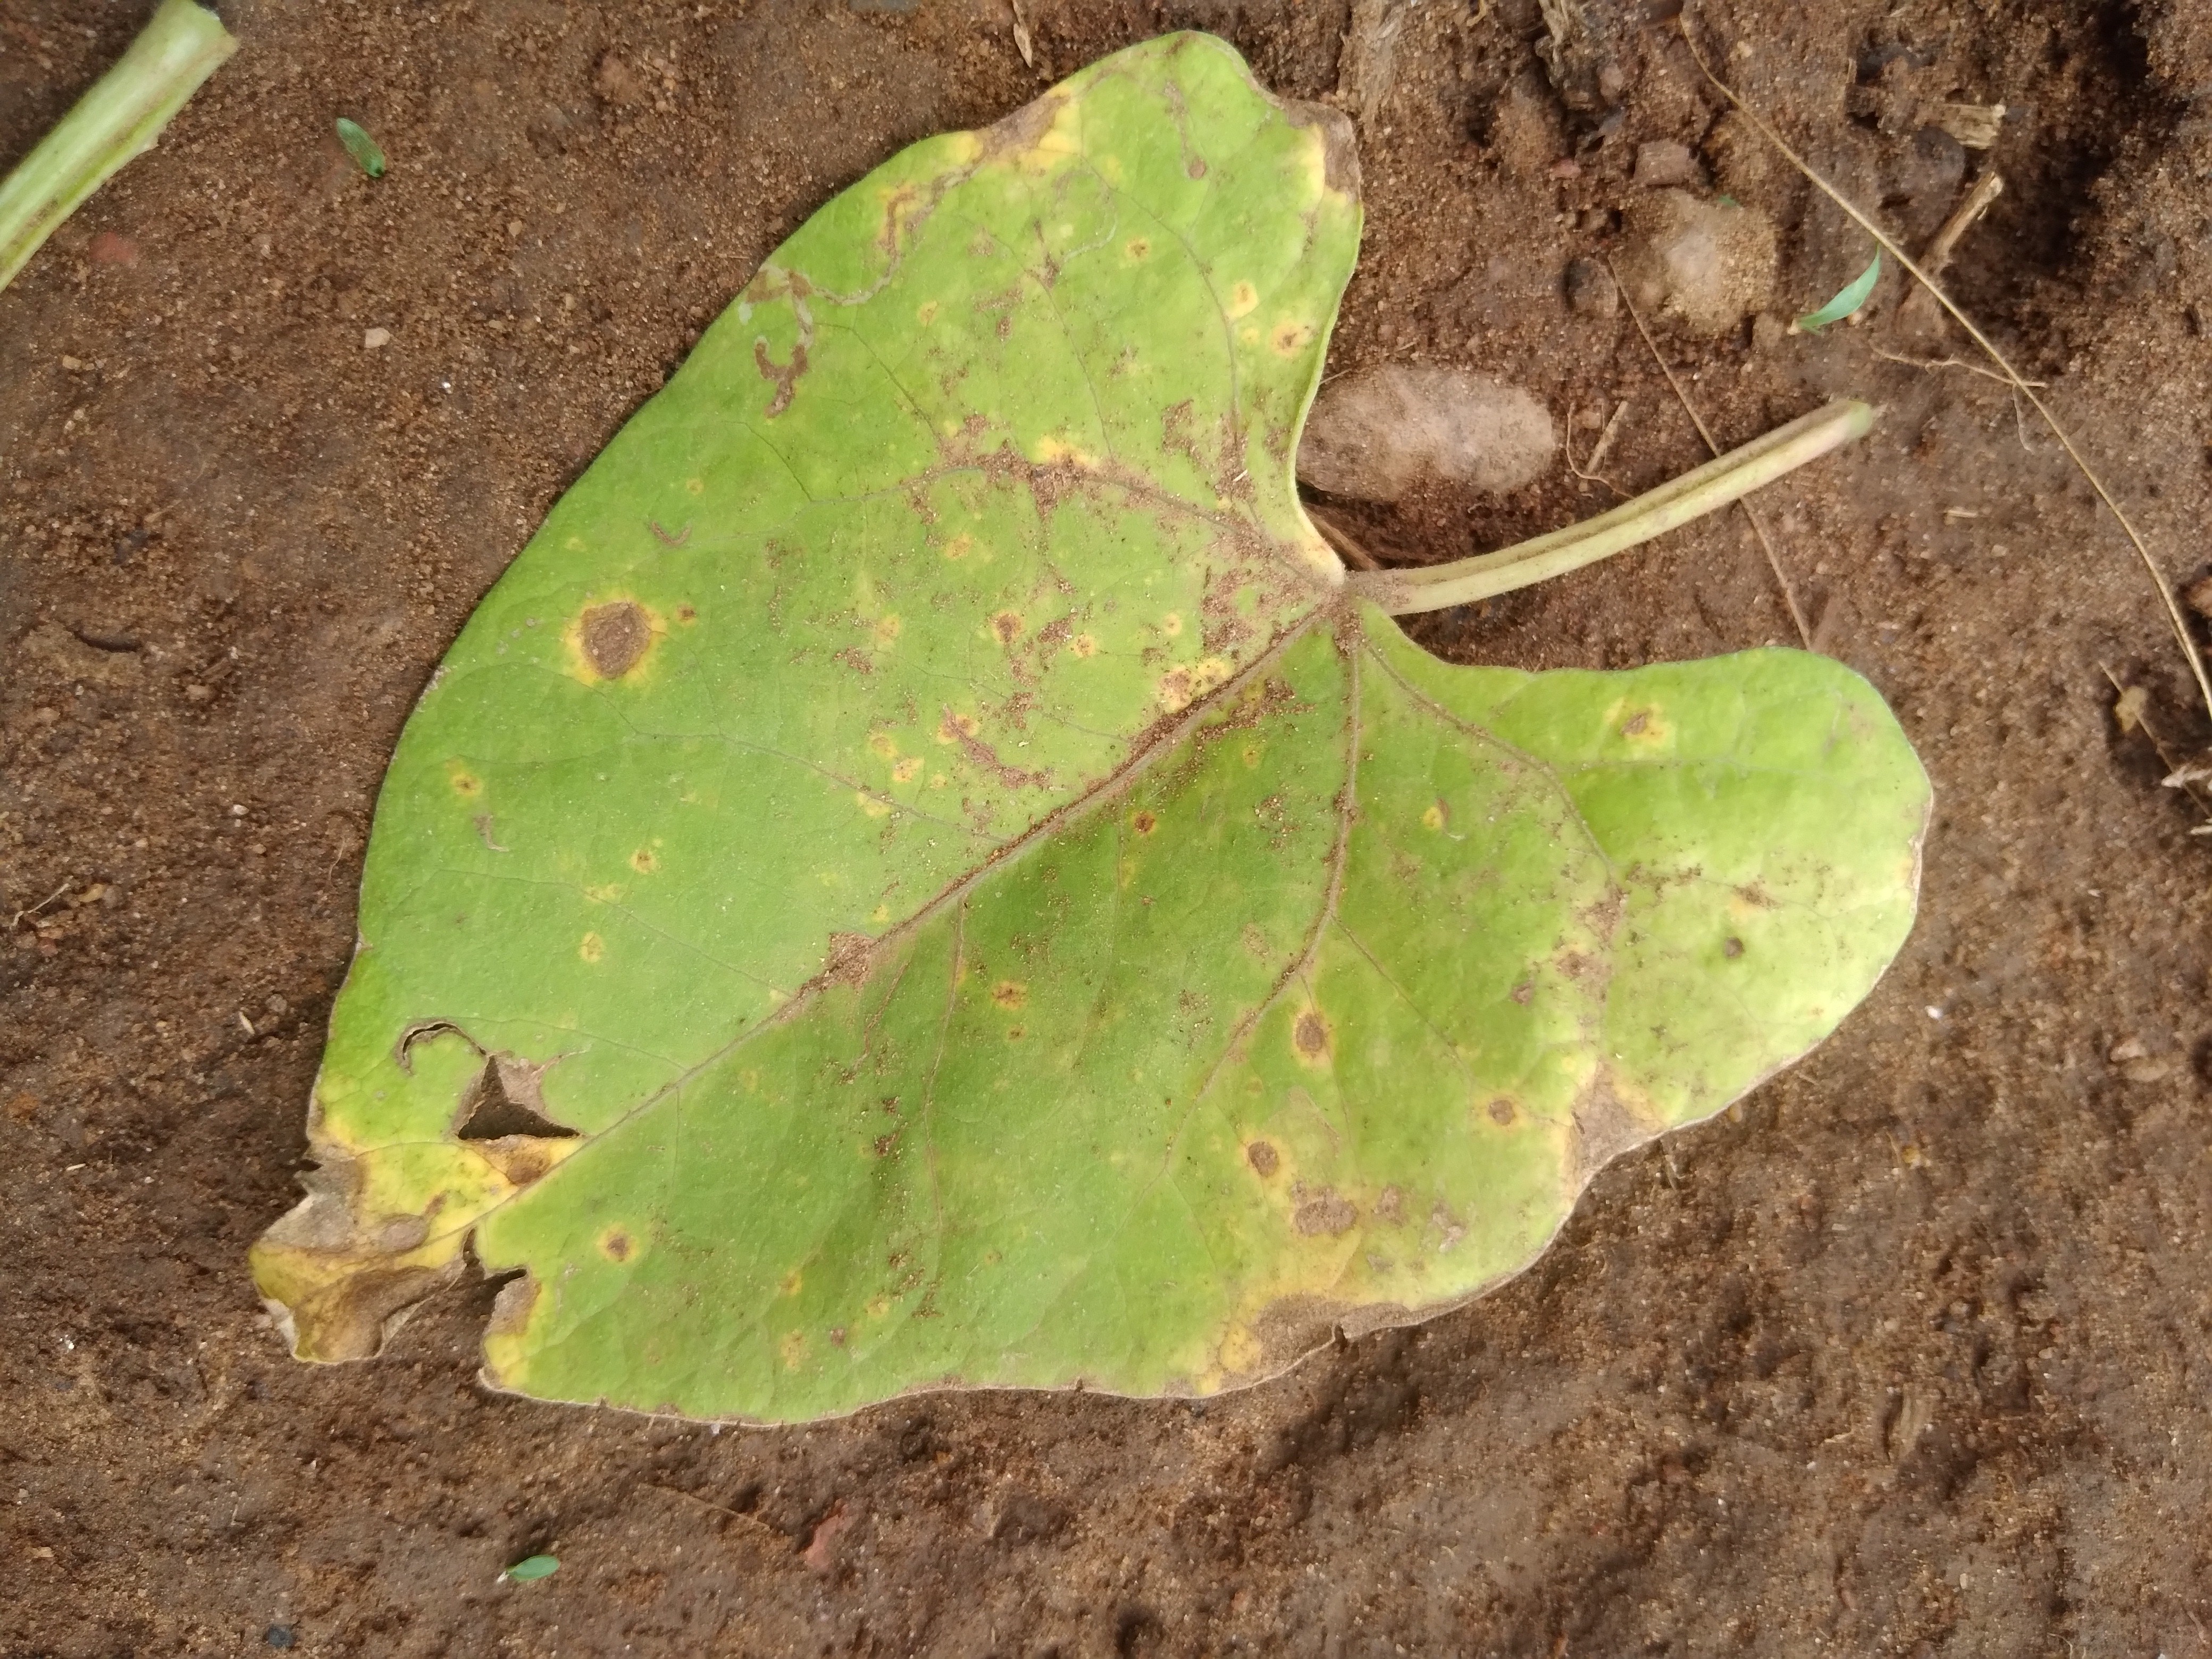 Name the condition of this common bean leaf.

rust
